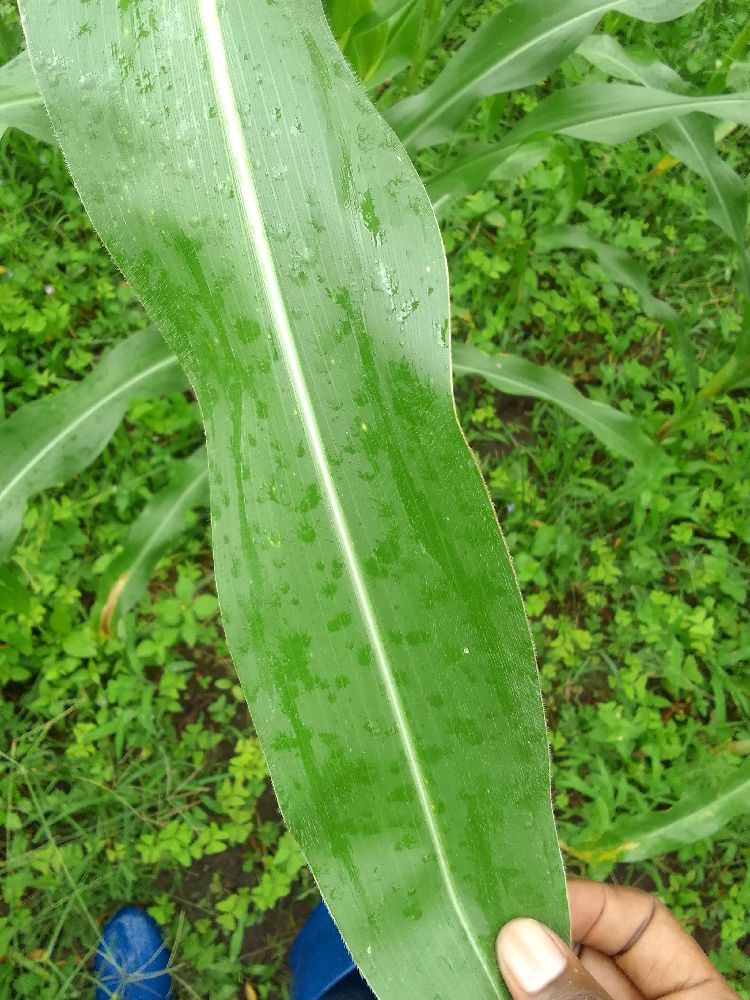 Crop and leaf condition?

maize, healthy
